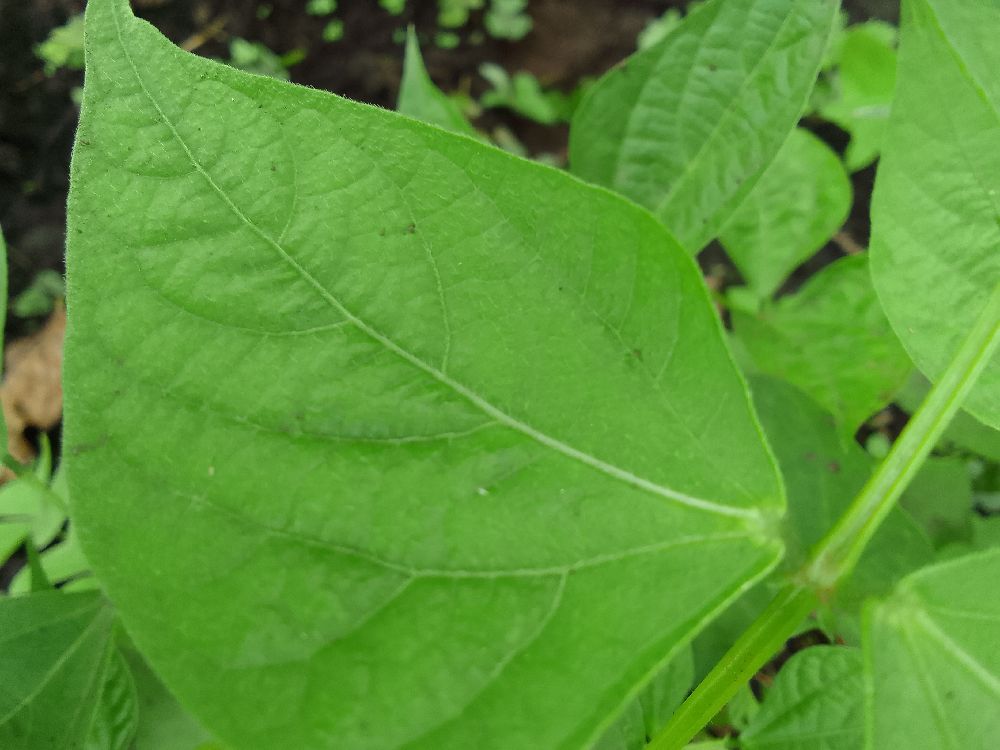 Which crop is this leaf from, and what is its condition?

common bean, healthy
